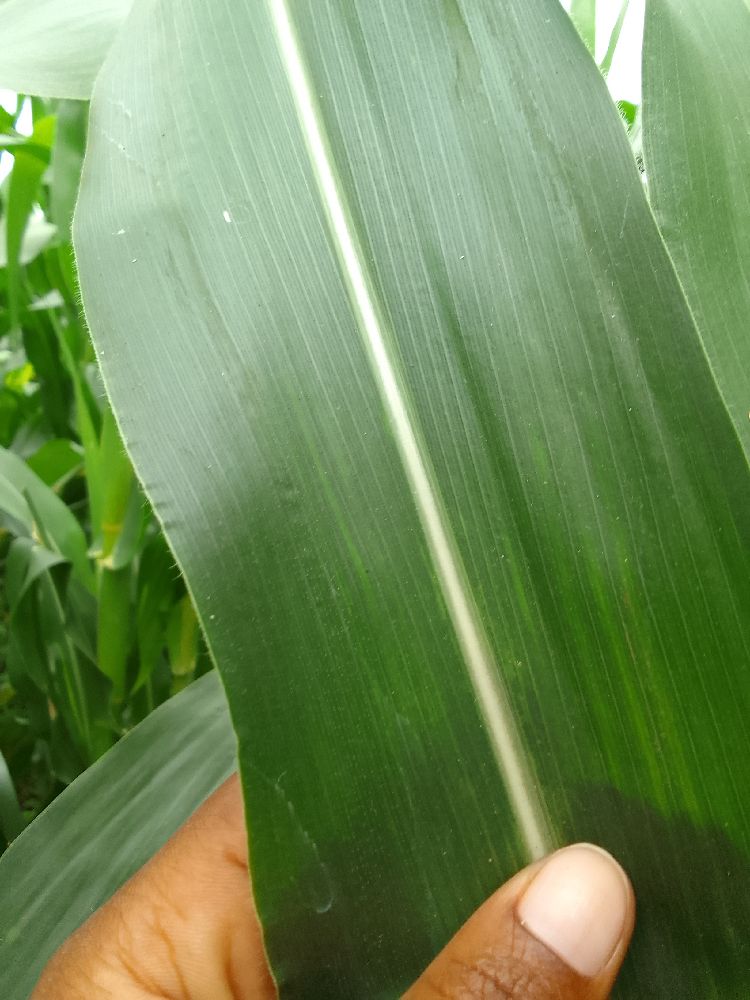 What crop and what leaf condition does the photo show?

maize, healthy
